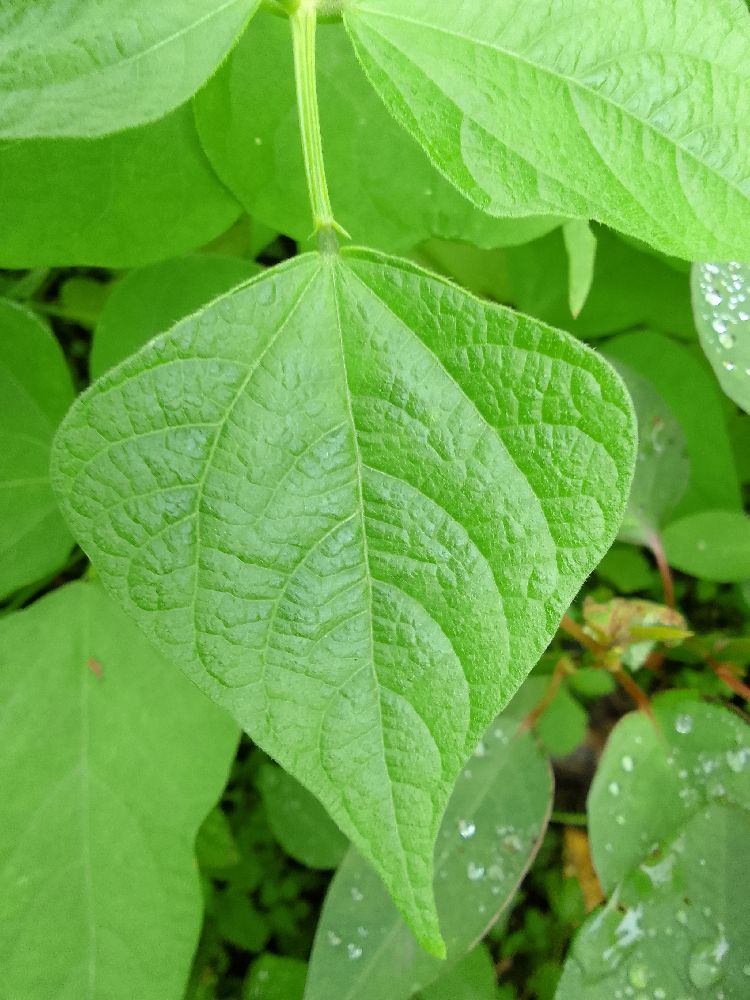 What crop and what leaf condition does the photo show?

common bean, healthy
